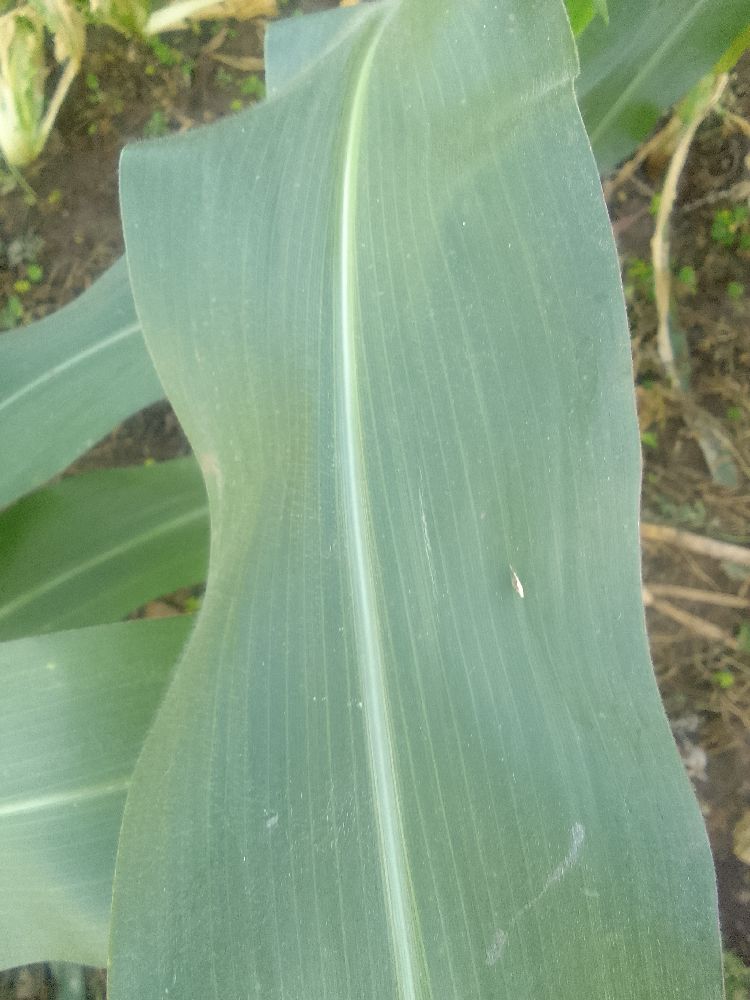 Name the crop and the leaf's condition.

maize, healthy
